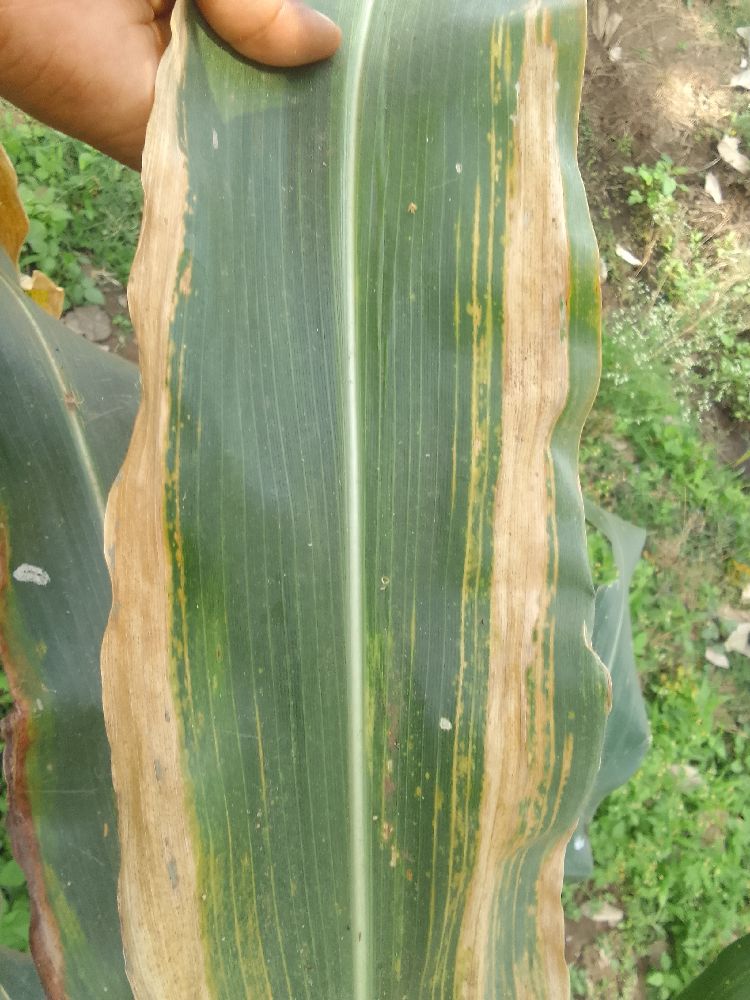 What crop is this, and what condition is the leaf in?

maize, maize lethal necrosis
